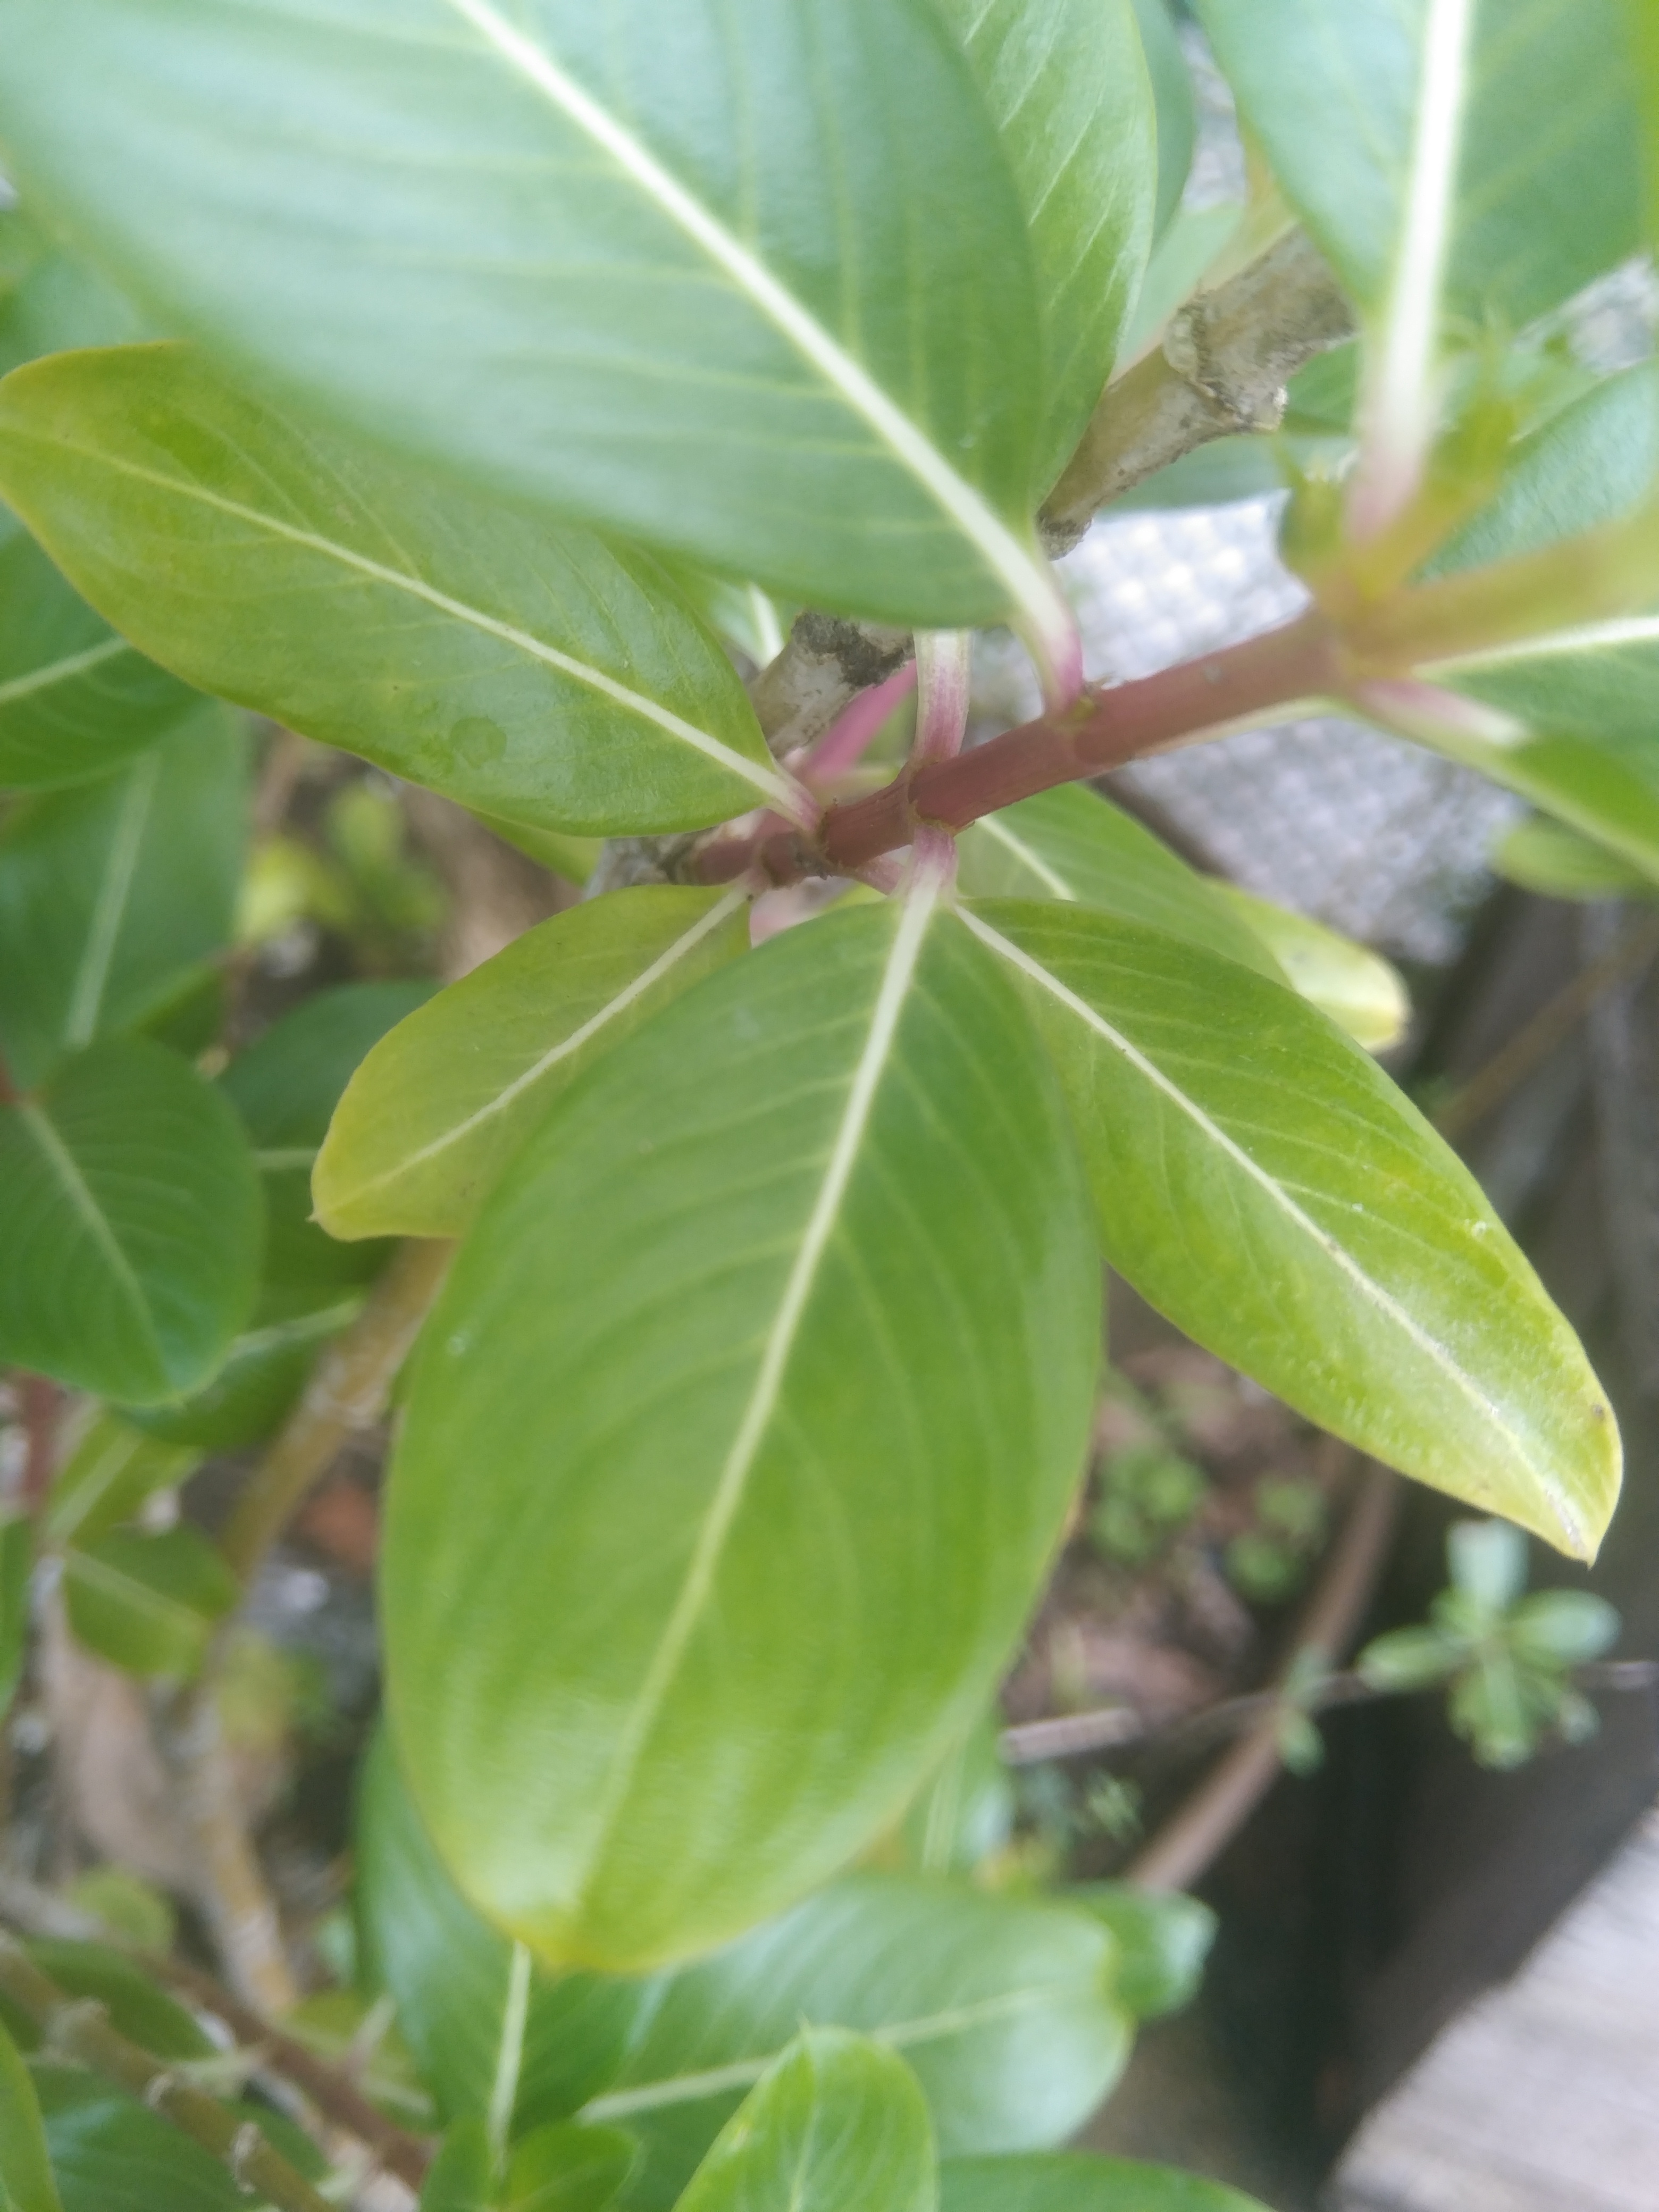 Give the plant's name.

rose periwinkle
